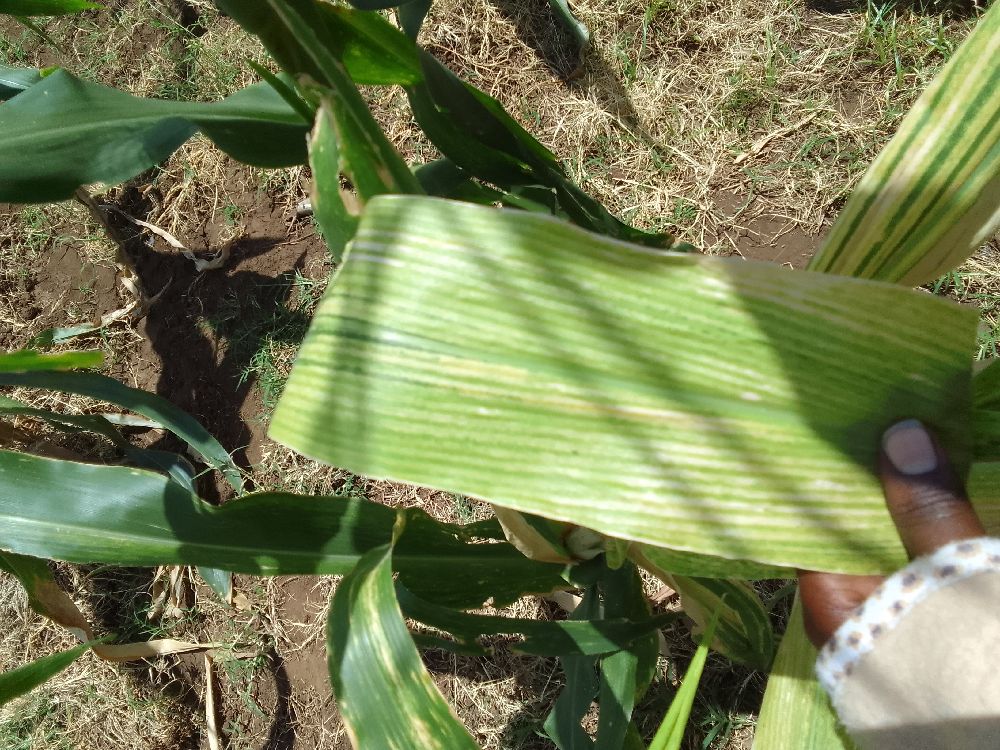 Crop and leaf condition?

maize, maize lethal necrosis
